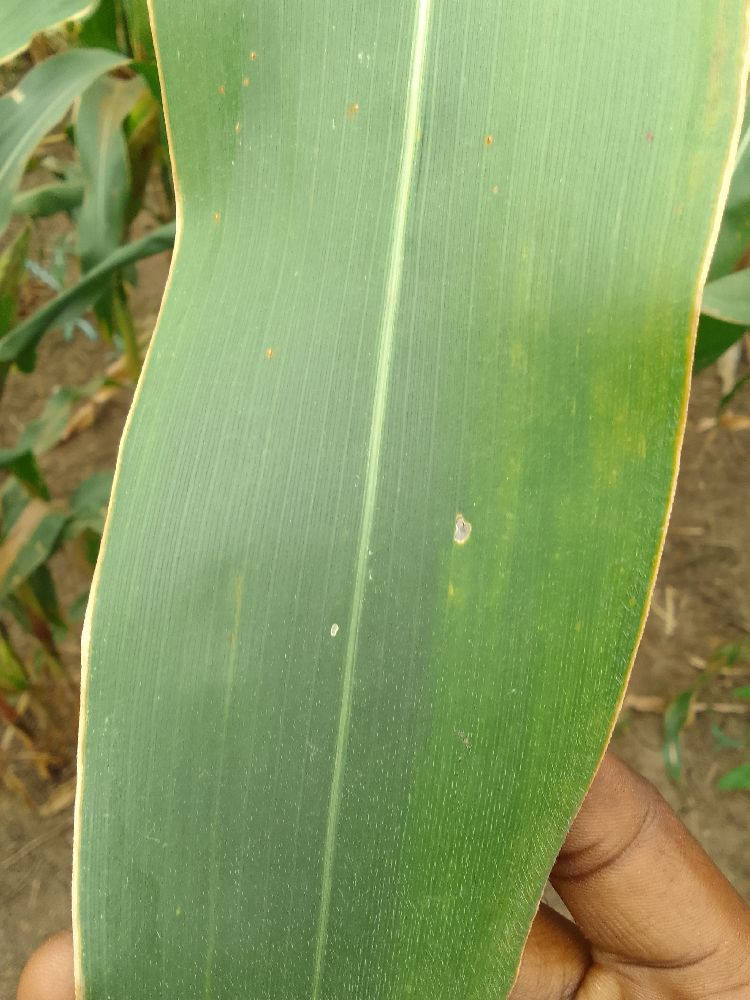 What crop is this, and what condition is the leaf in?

maize, healthy
